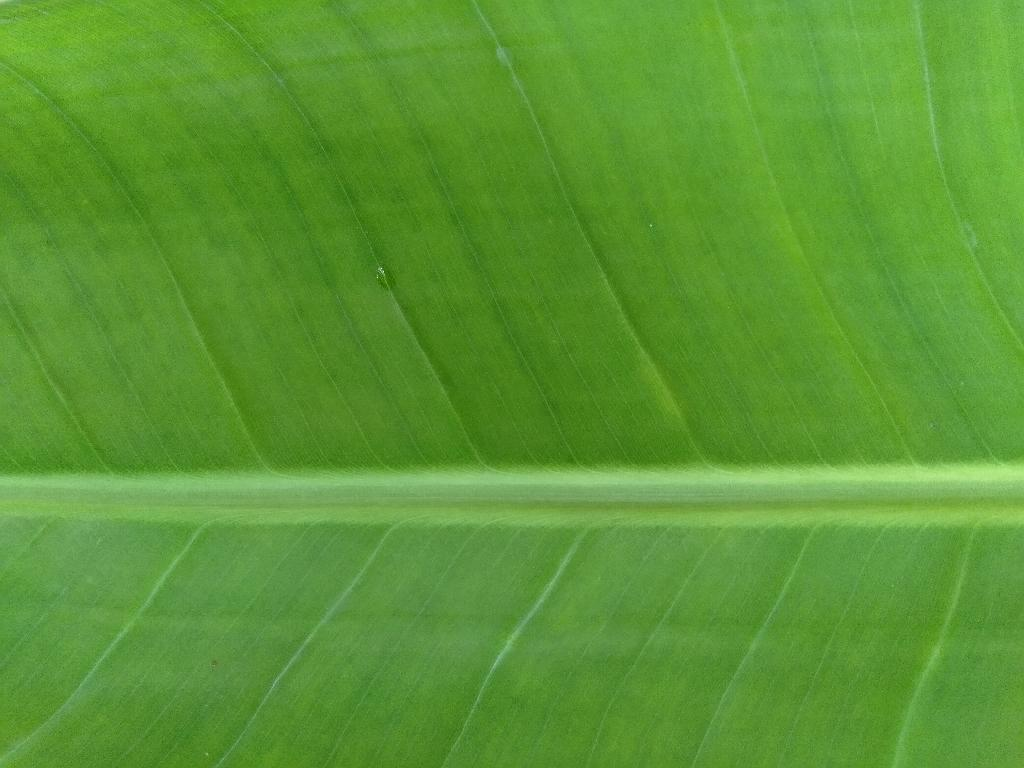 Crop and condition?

banana, healthy
